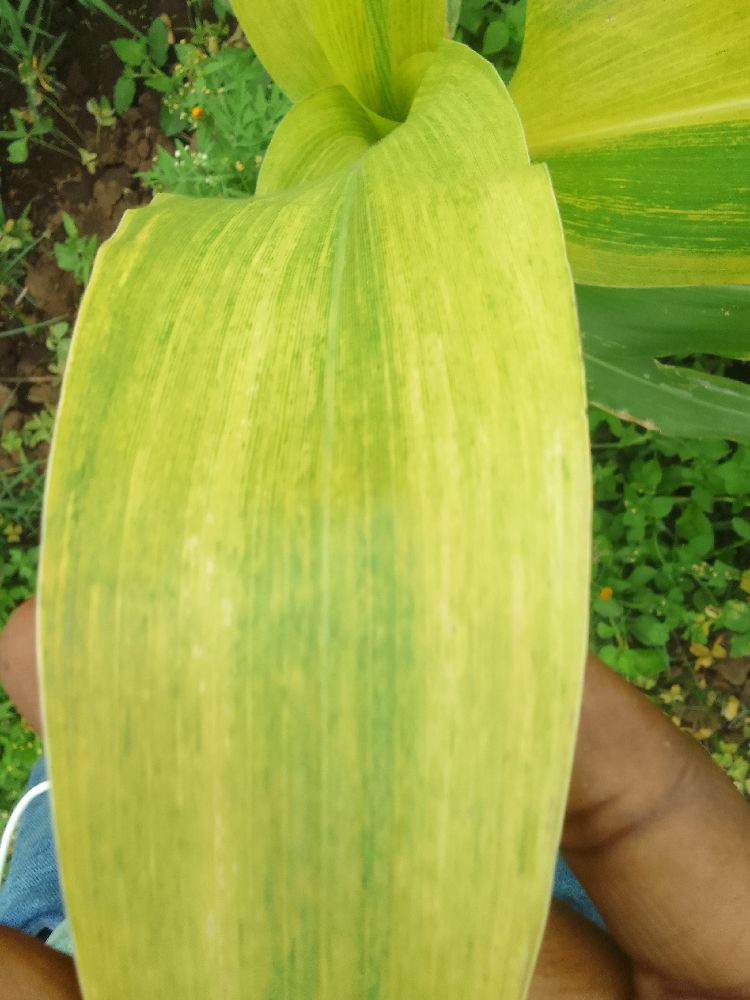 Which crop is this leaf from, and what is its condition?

maize, maize lethal necrosis
